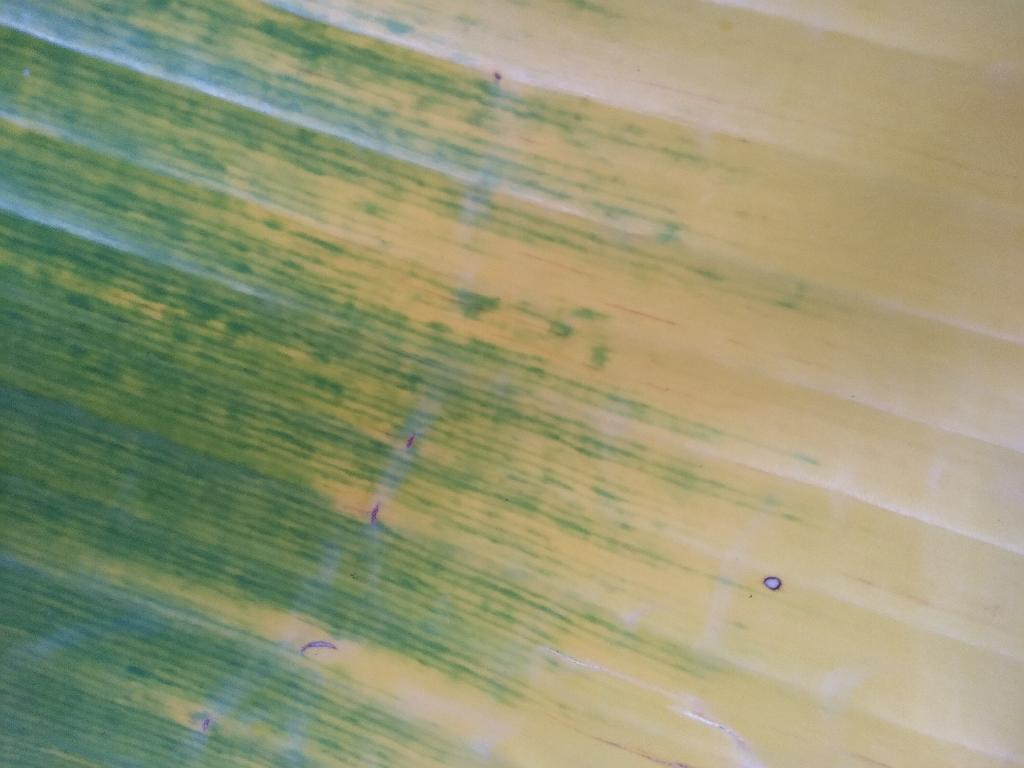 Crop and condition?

banana, fusarium wilt race 1
